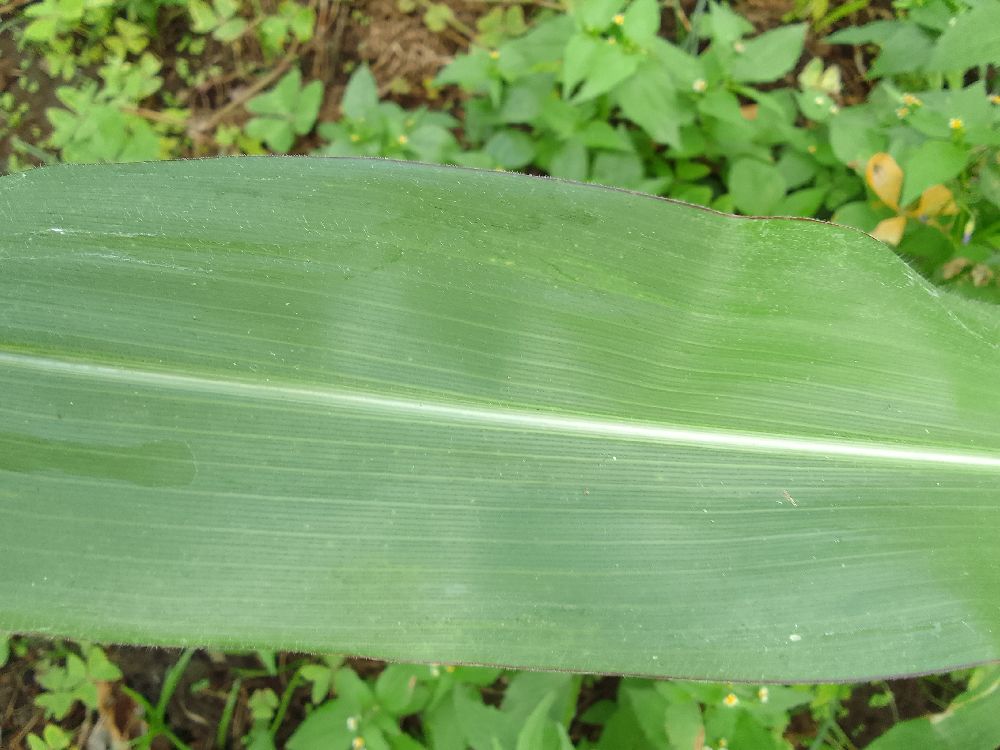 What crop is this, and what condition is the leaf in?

maize, healthy
